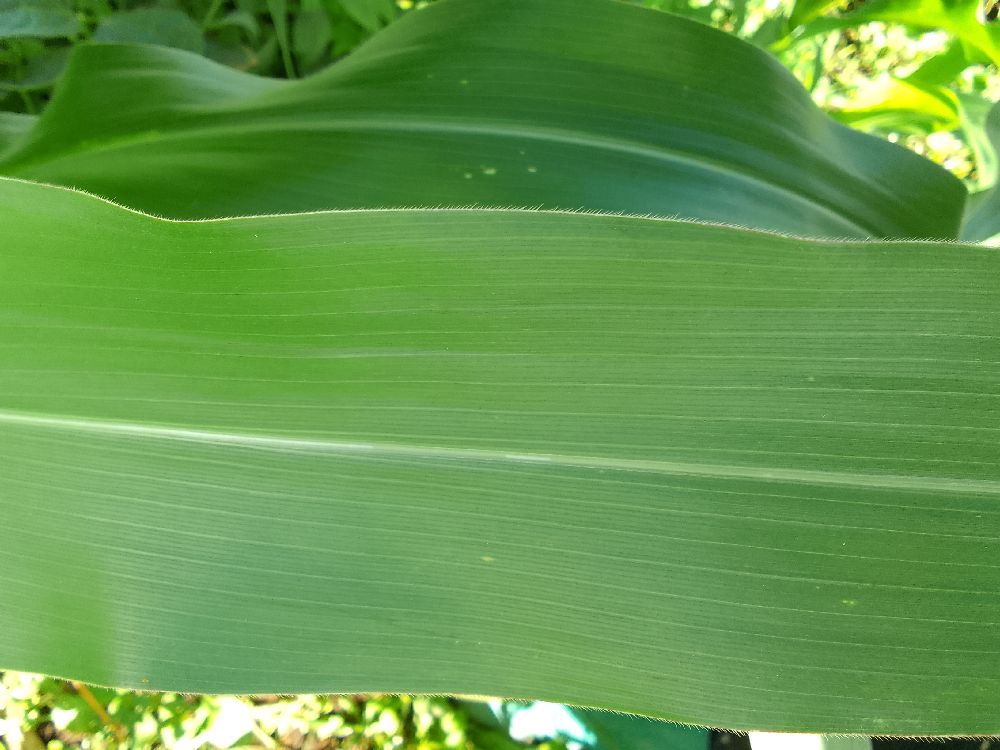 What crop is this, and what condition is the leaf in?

maize, healthy
